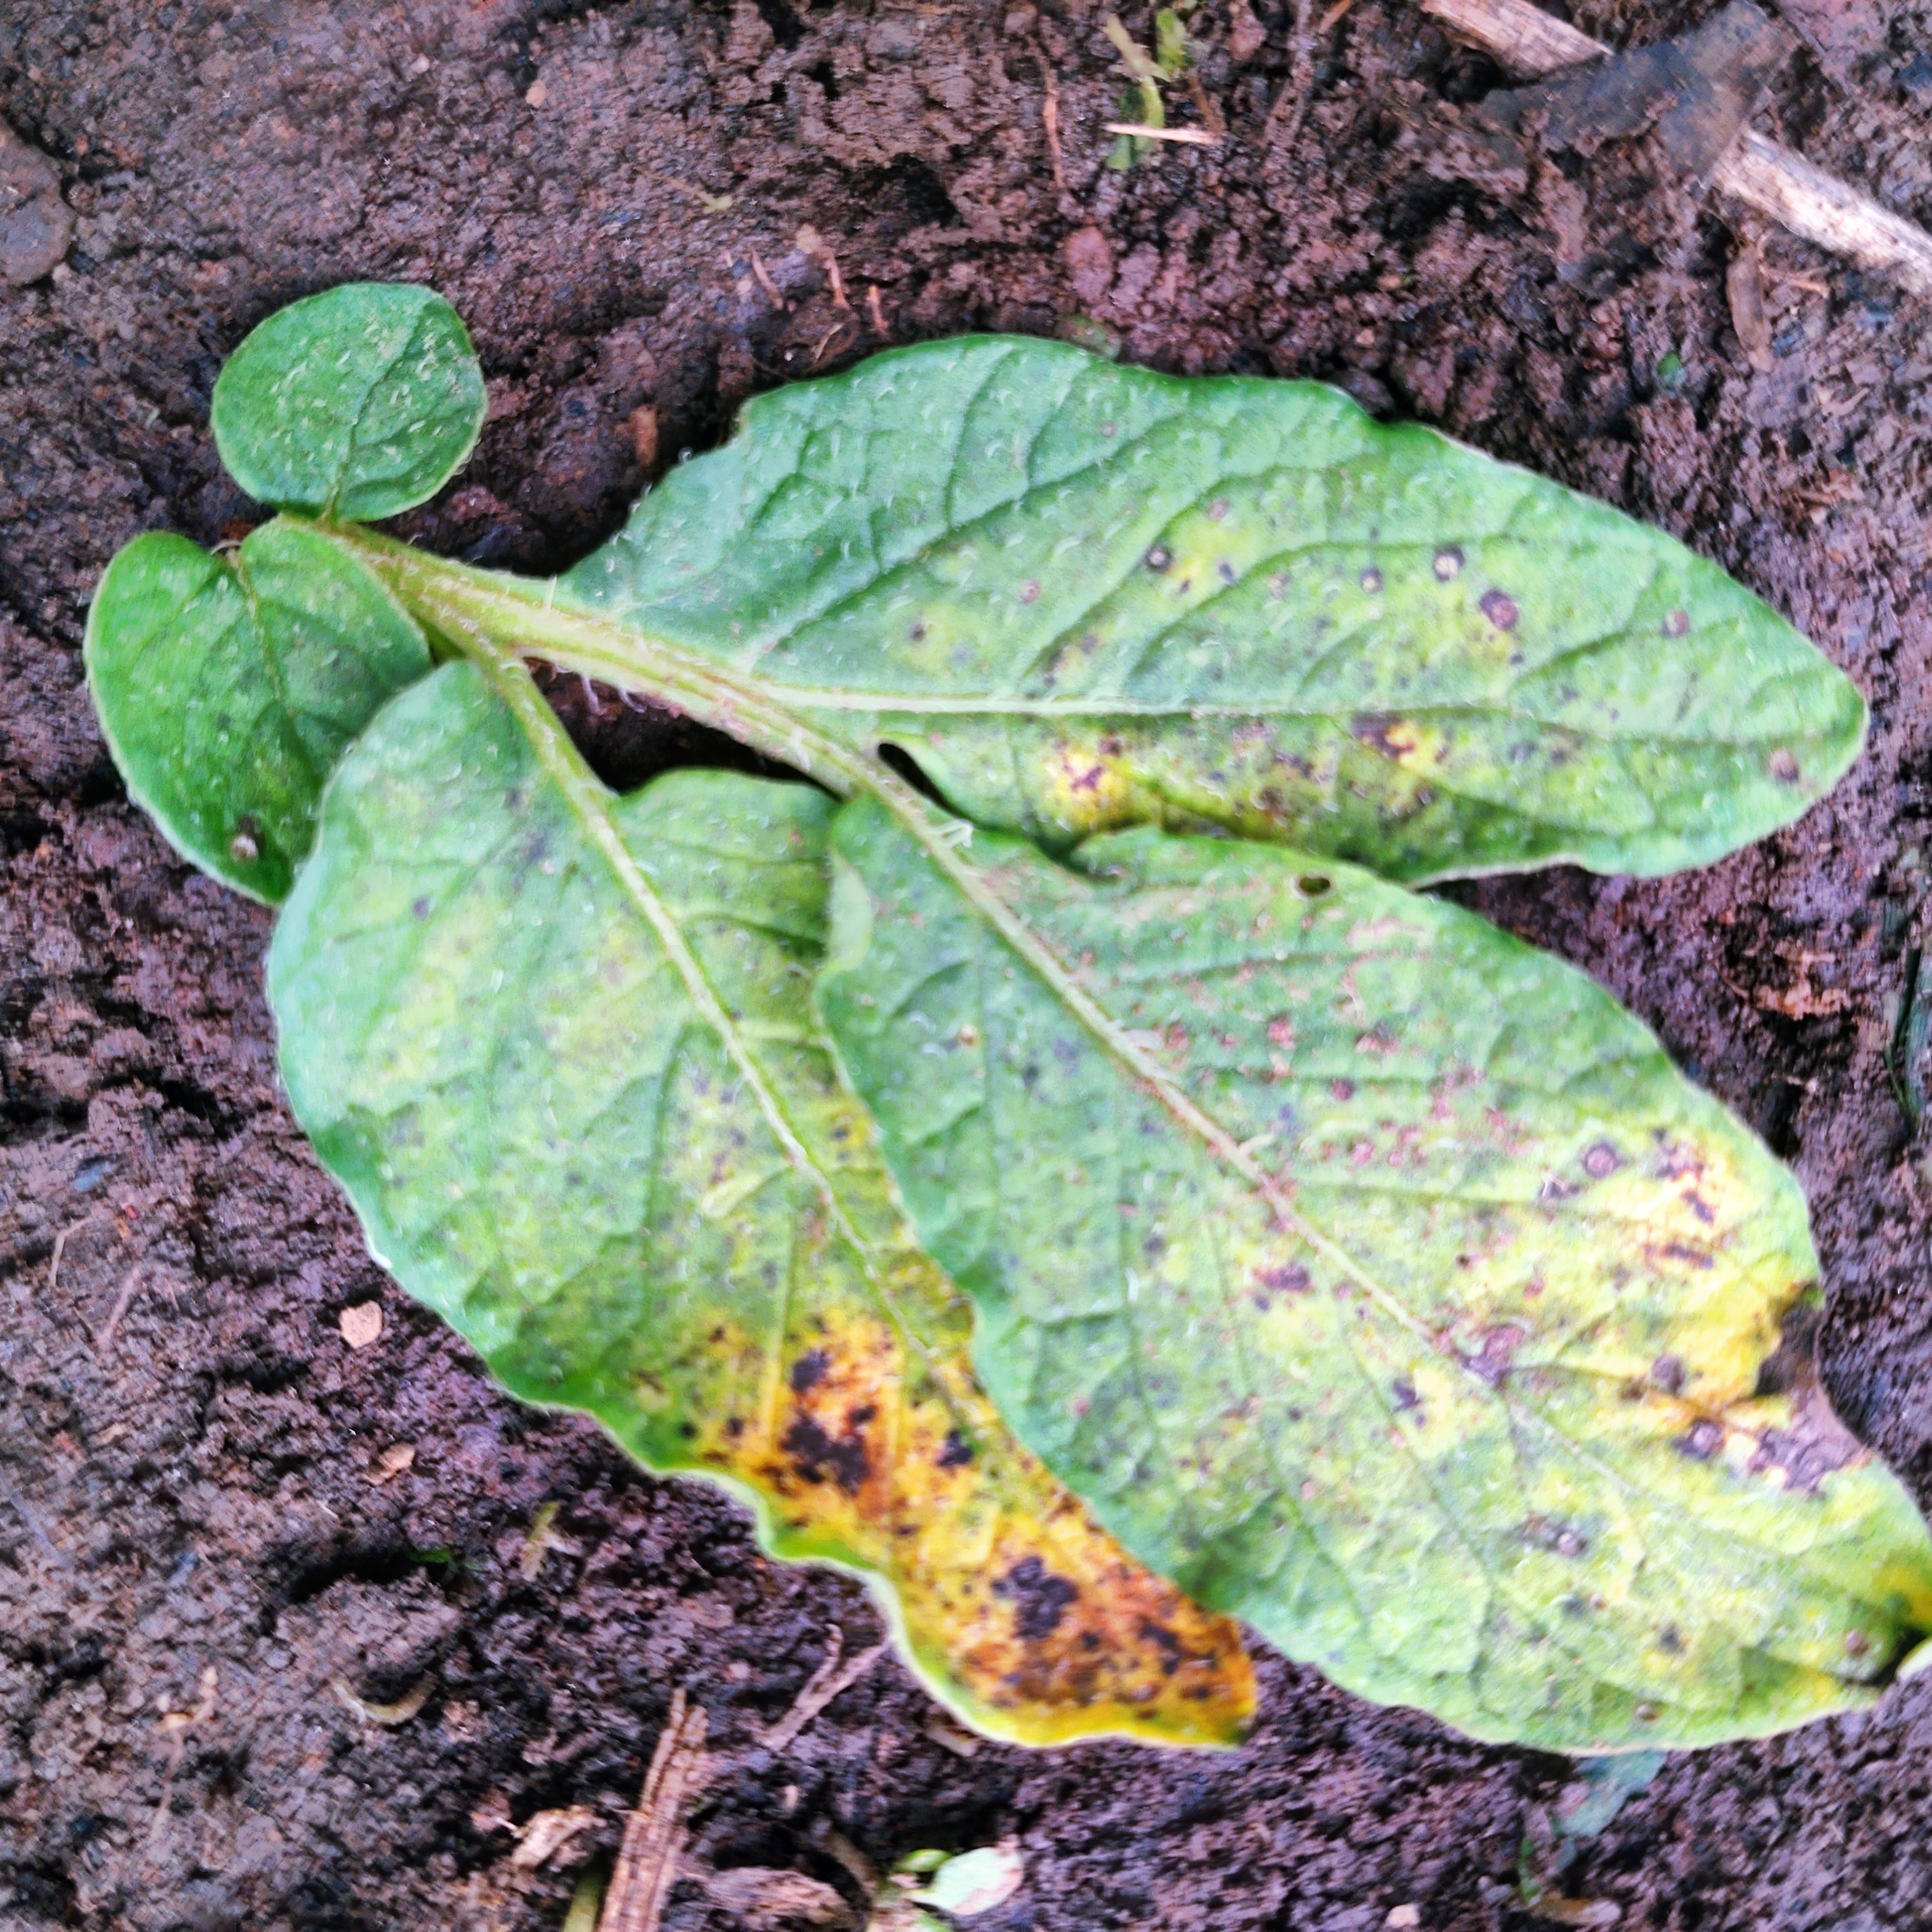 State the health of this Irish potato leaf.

late blight
